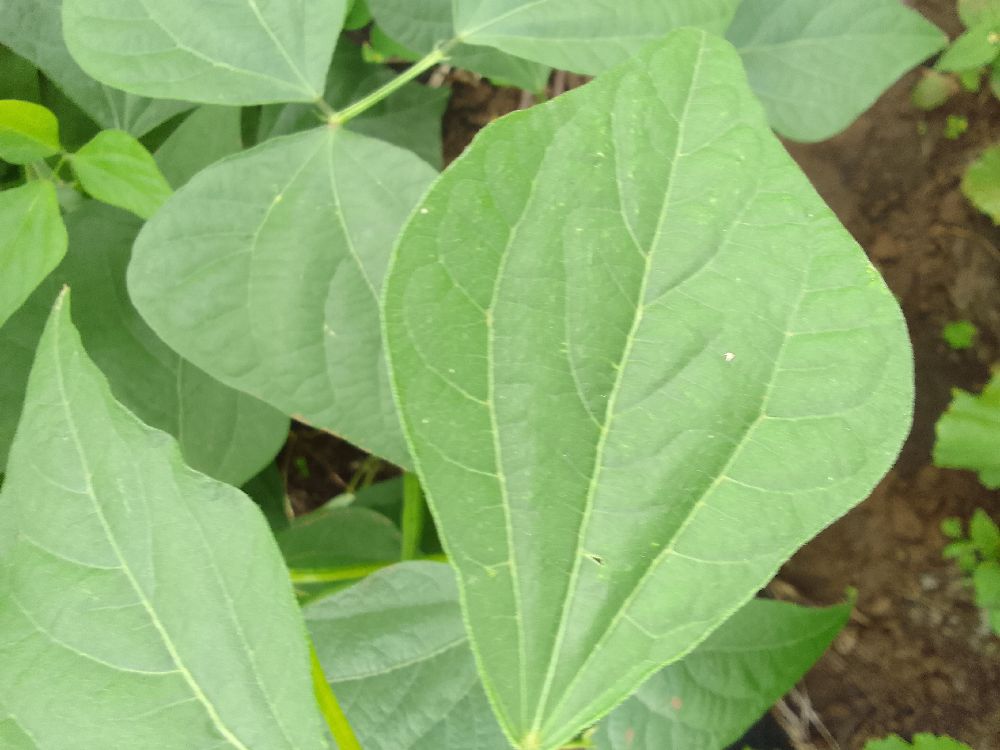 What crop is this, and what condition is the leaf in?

common bean, healthy
